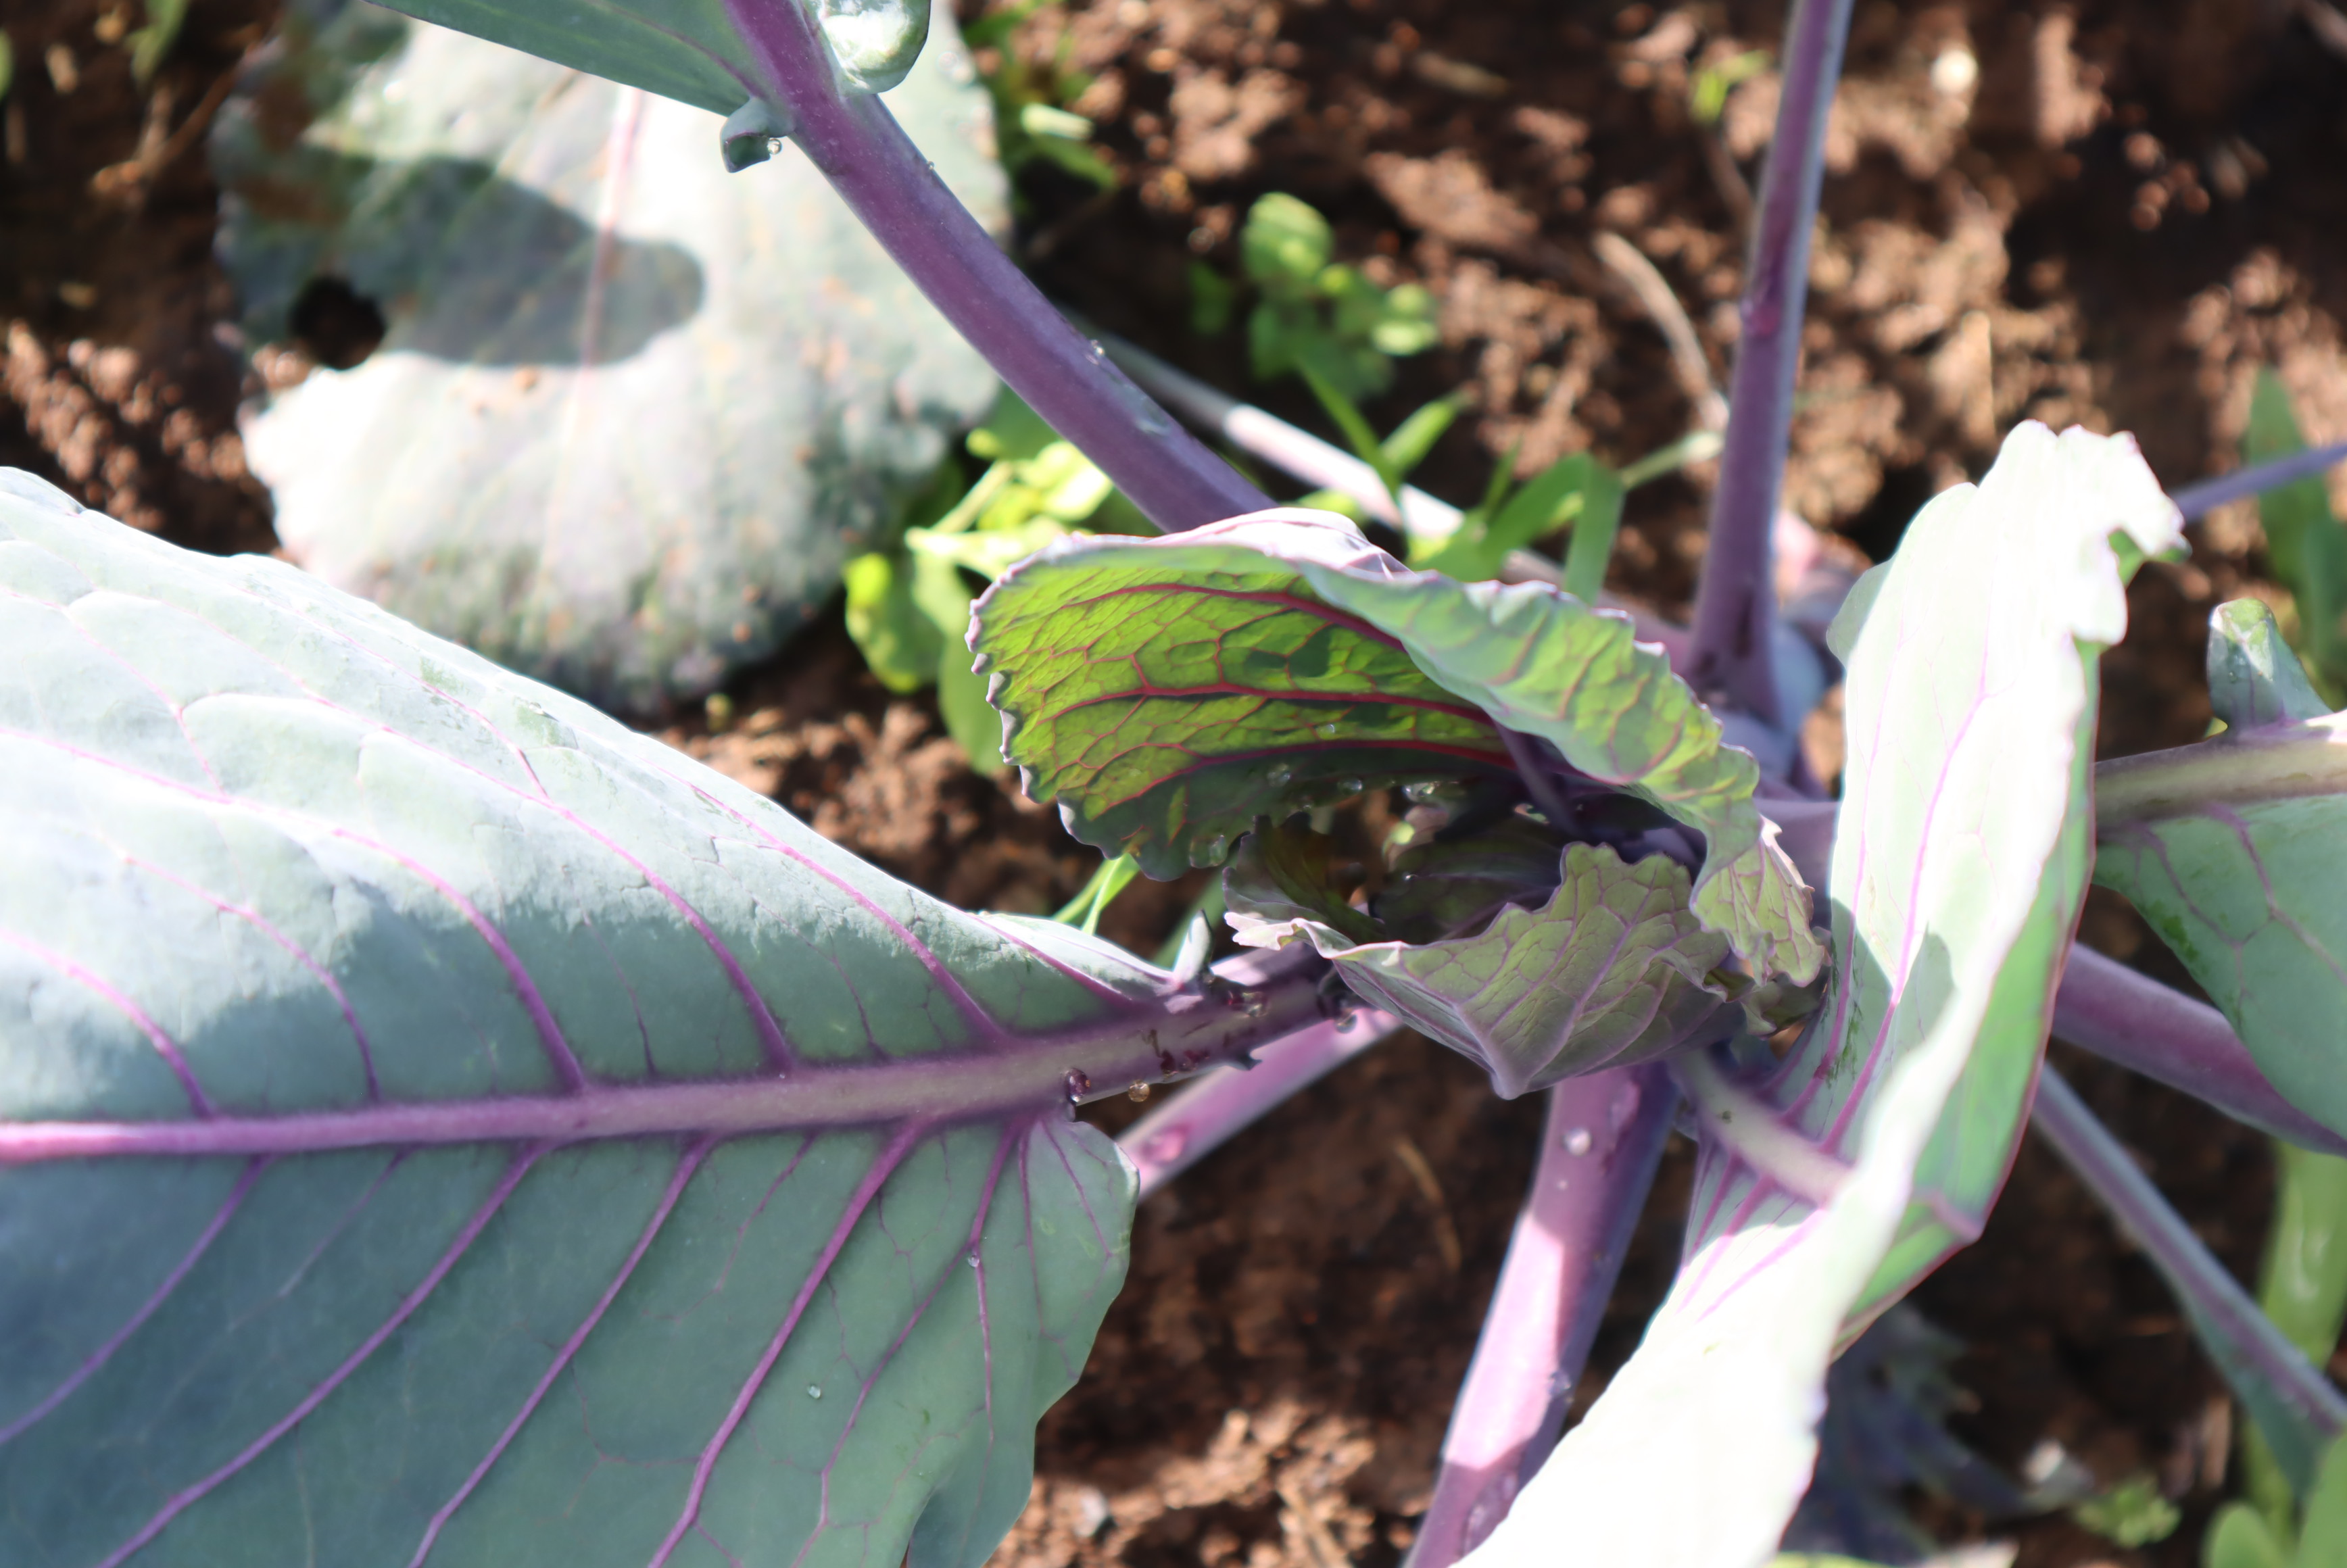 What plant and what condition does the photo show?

cabbage, phytophagous
